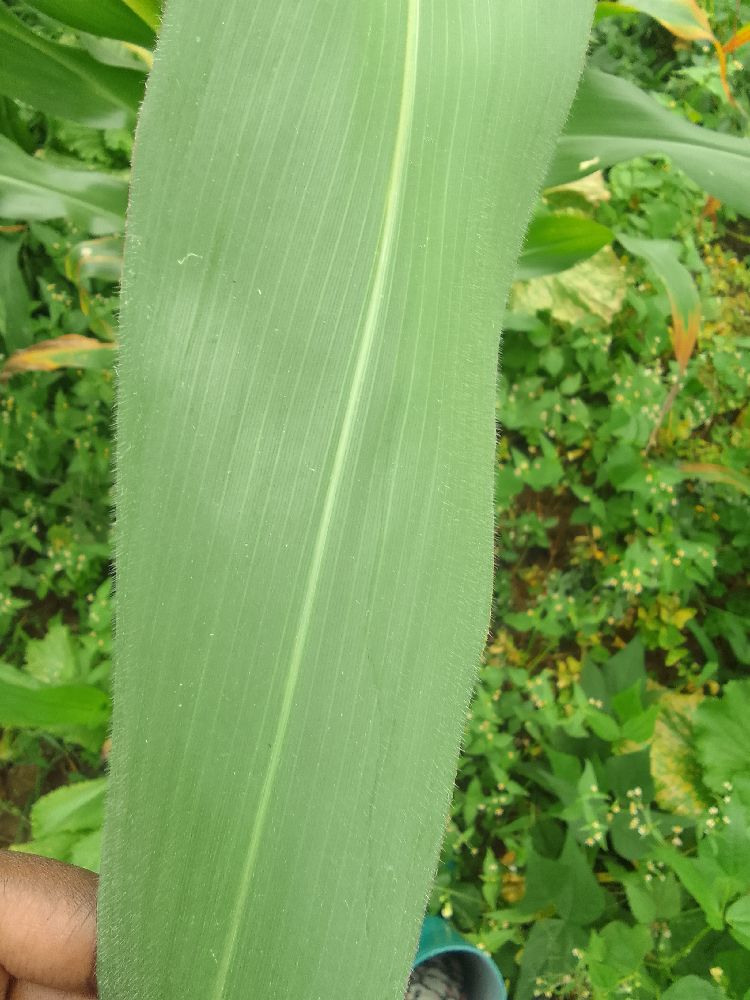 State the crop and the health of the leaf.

maize, healthy
